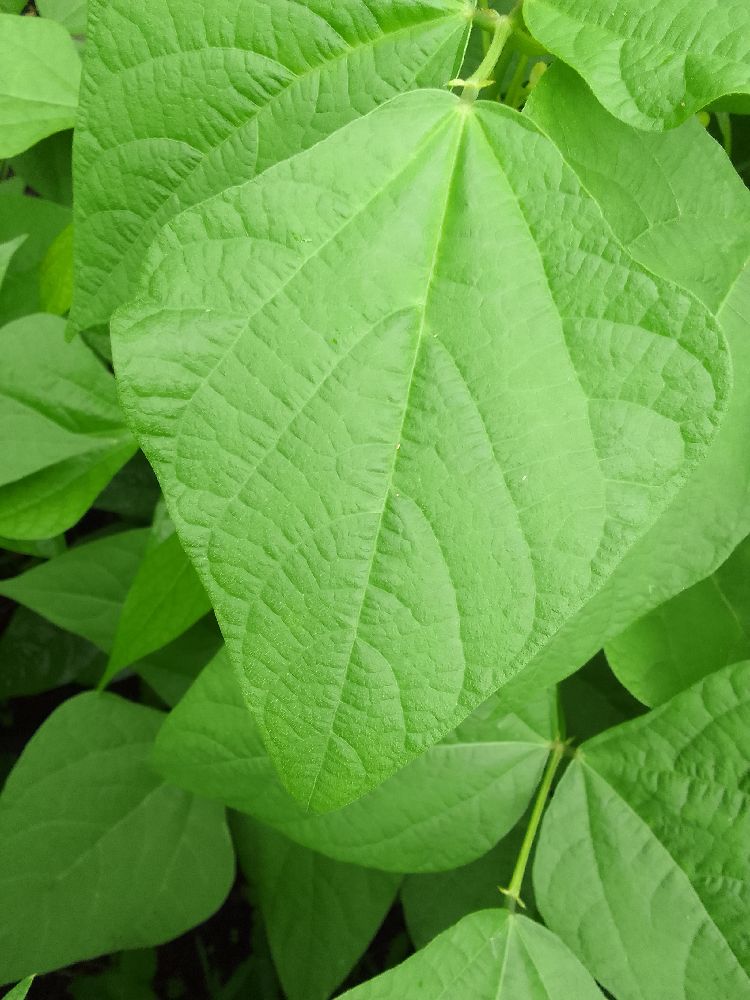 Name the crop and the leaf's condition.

common bean, healthy
